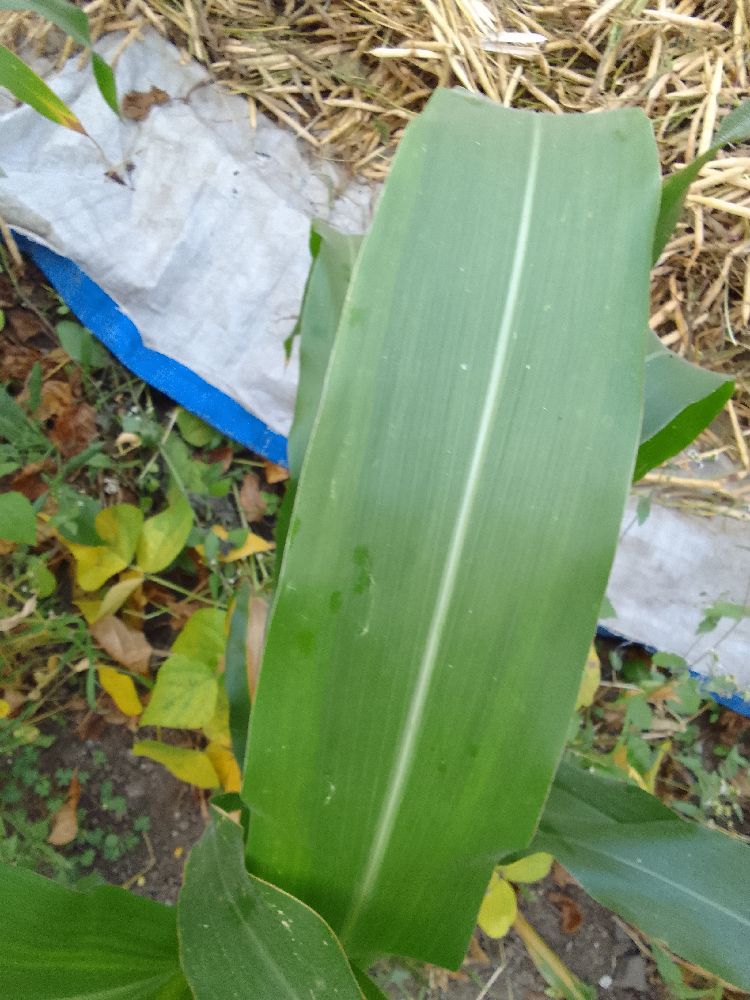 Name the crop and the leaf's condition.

maize, healthy
